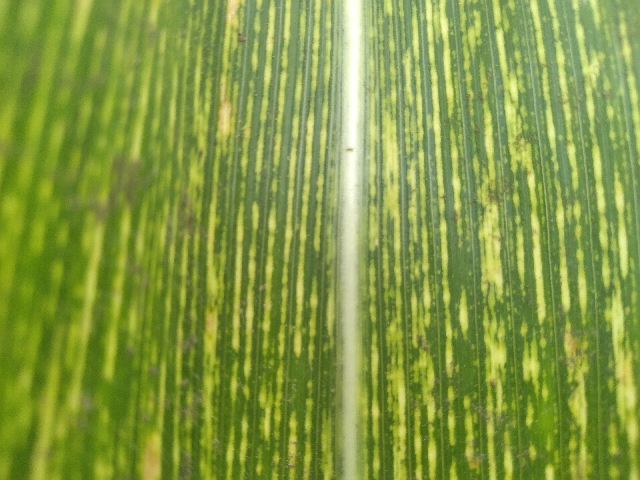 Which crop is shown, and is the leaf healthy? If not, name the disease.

maize, maize streak virus
